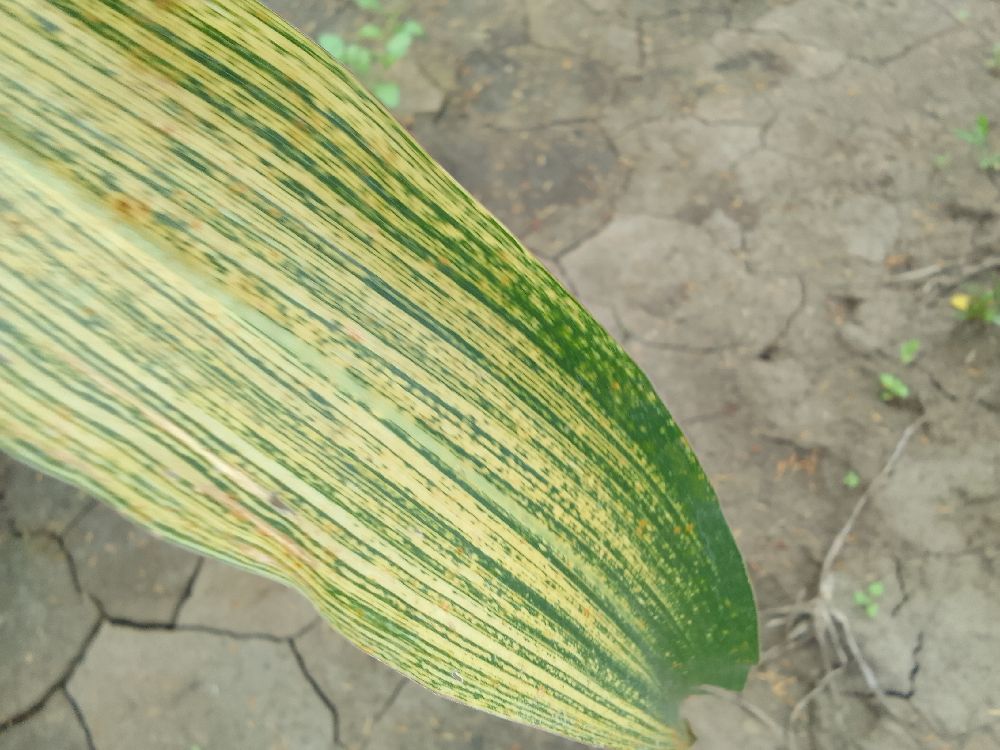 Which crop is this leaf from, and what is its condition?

maize, maize streak virus
